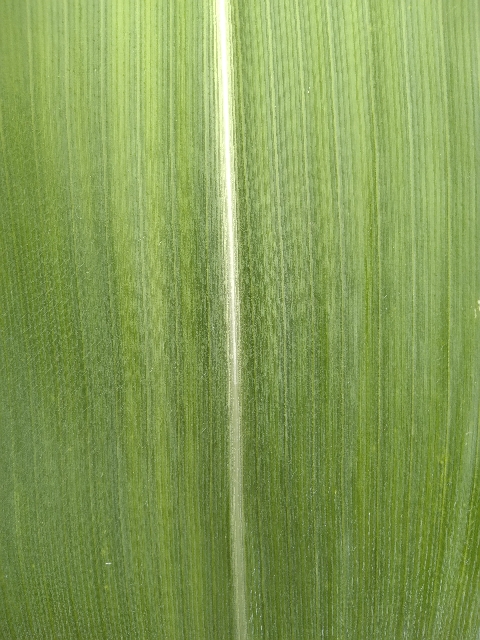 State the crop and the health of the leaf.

maize, healthy
